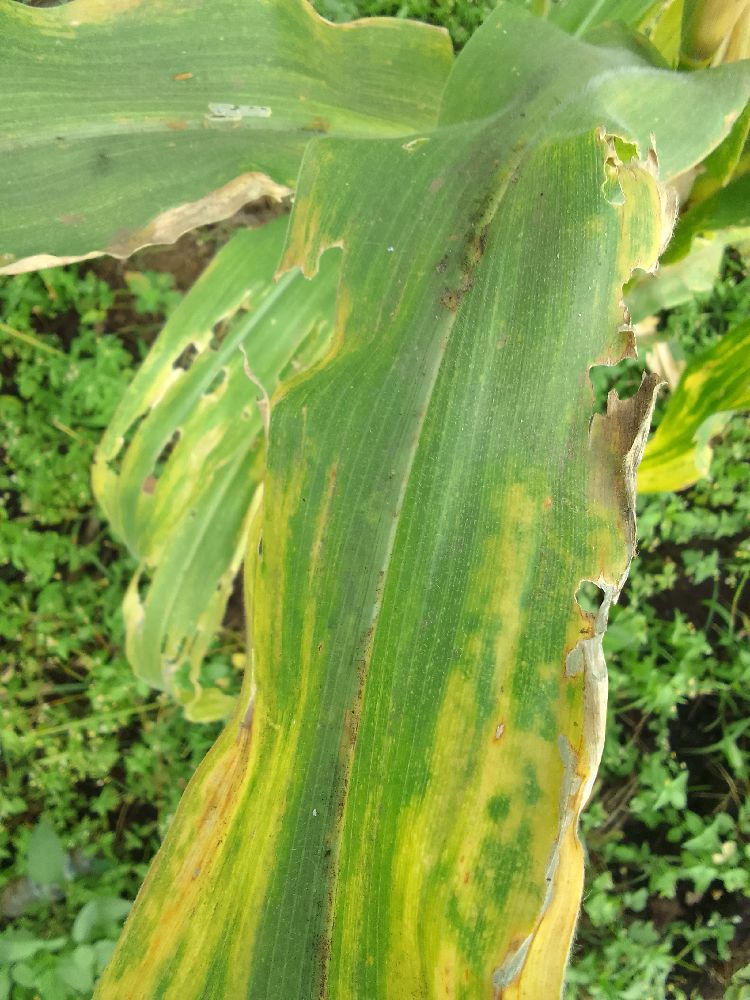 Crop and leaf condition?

maize, maize lethal necrosis
